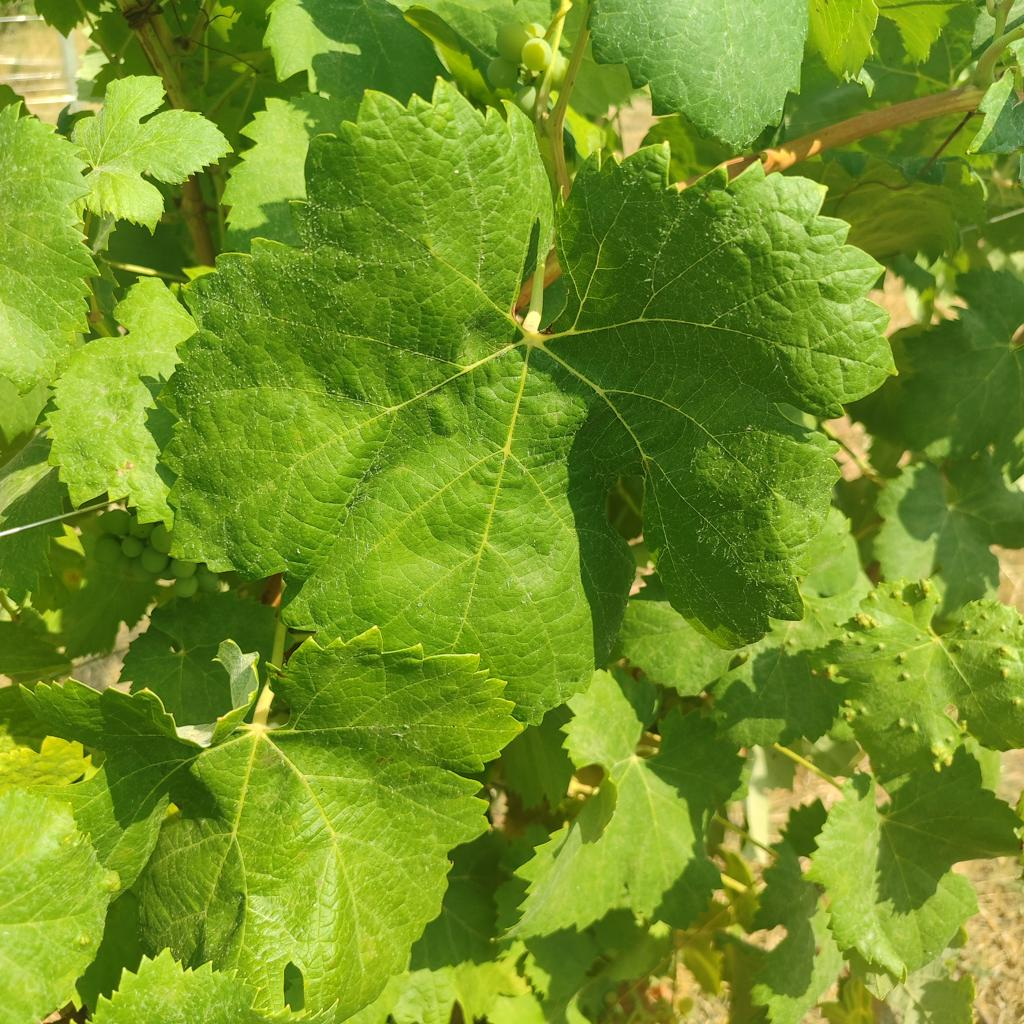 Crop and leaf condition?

grapevine, healthy
